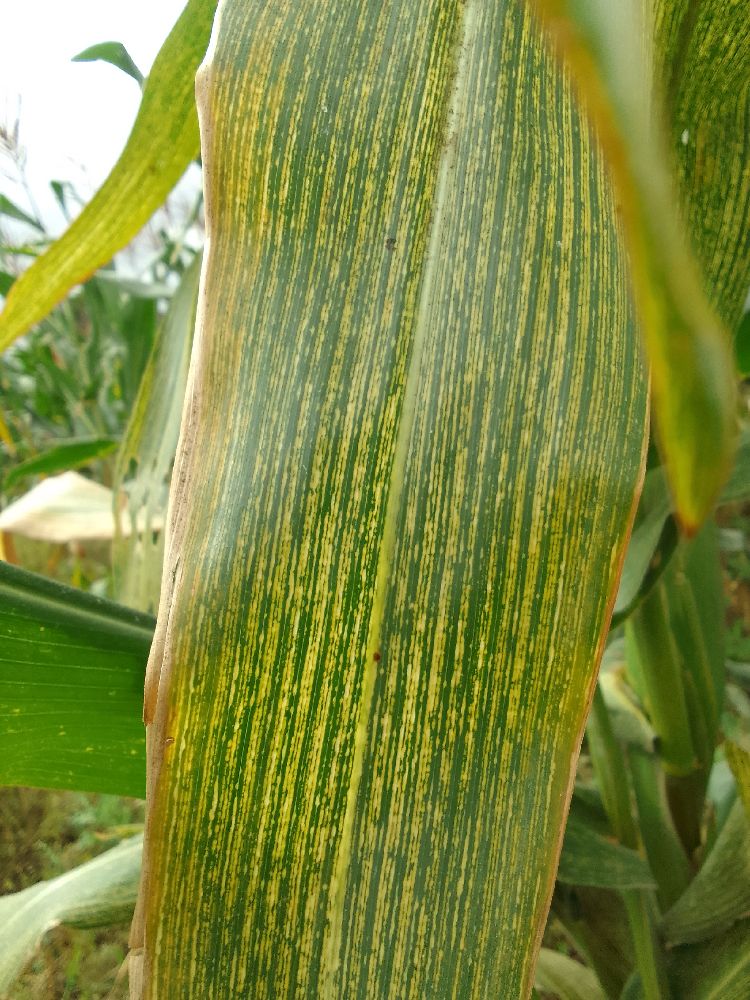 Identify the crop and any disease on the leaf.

maize, healthy
